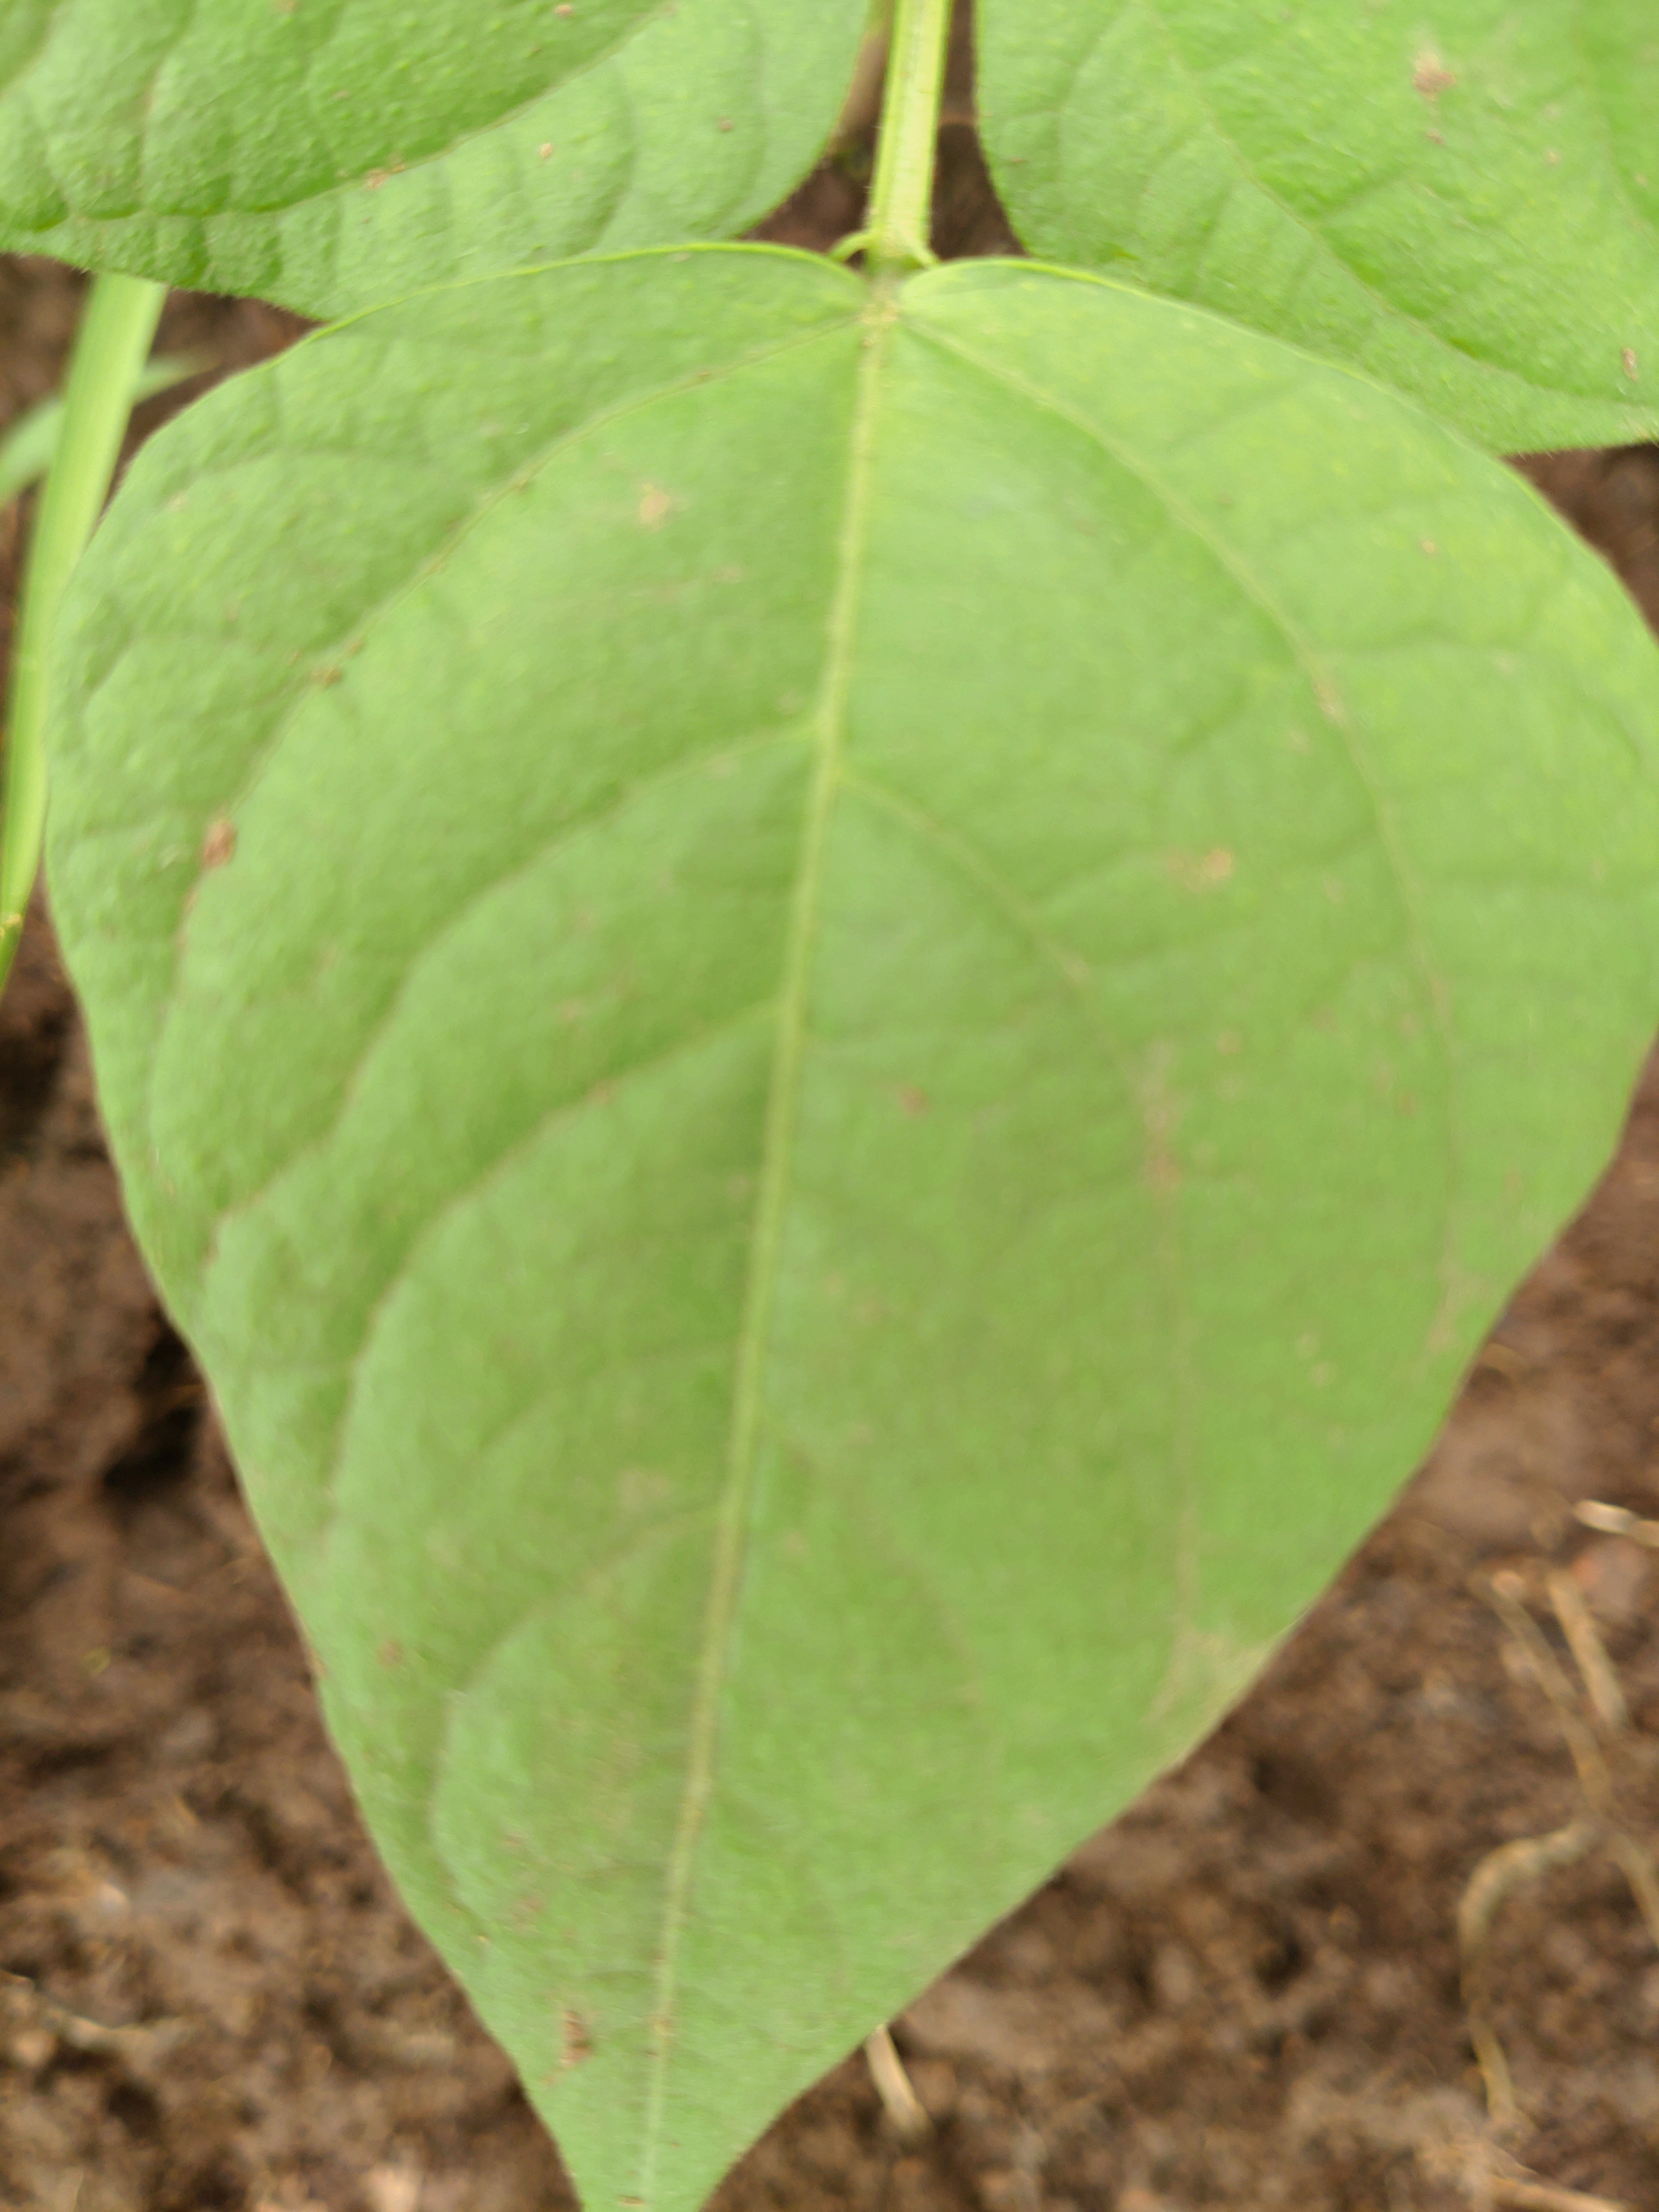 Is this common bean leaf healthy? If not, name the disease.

healthy
